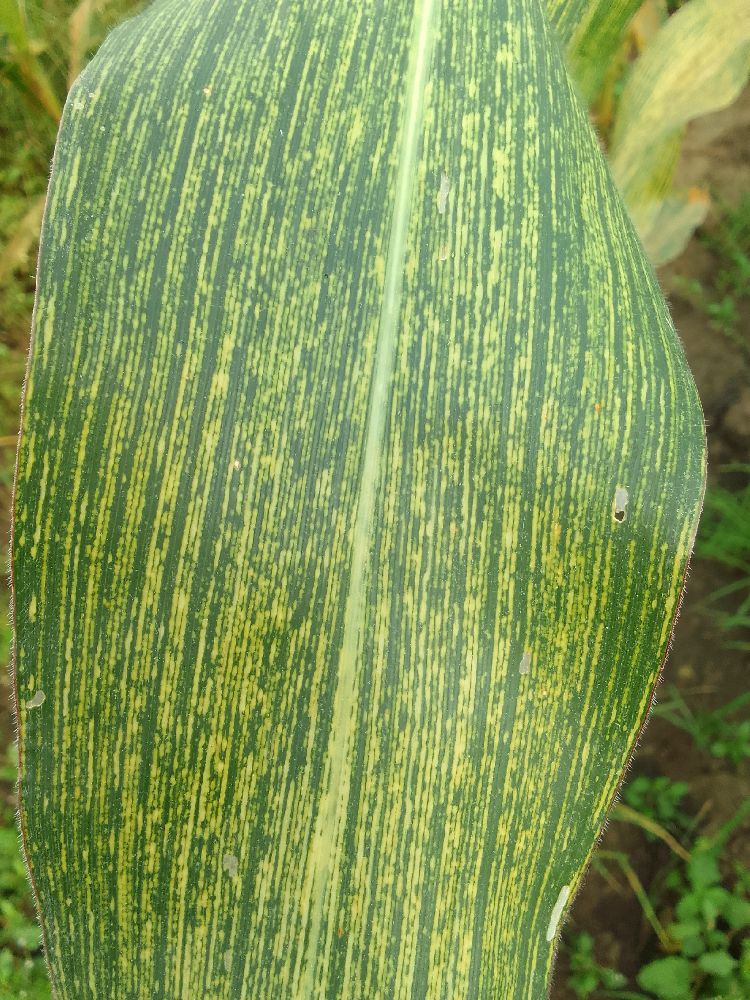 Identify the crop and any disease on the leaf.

maize, maize streak virus
